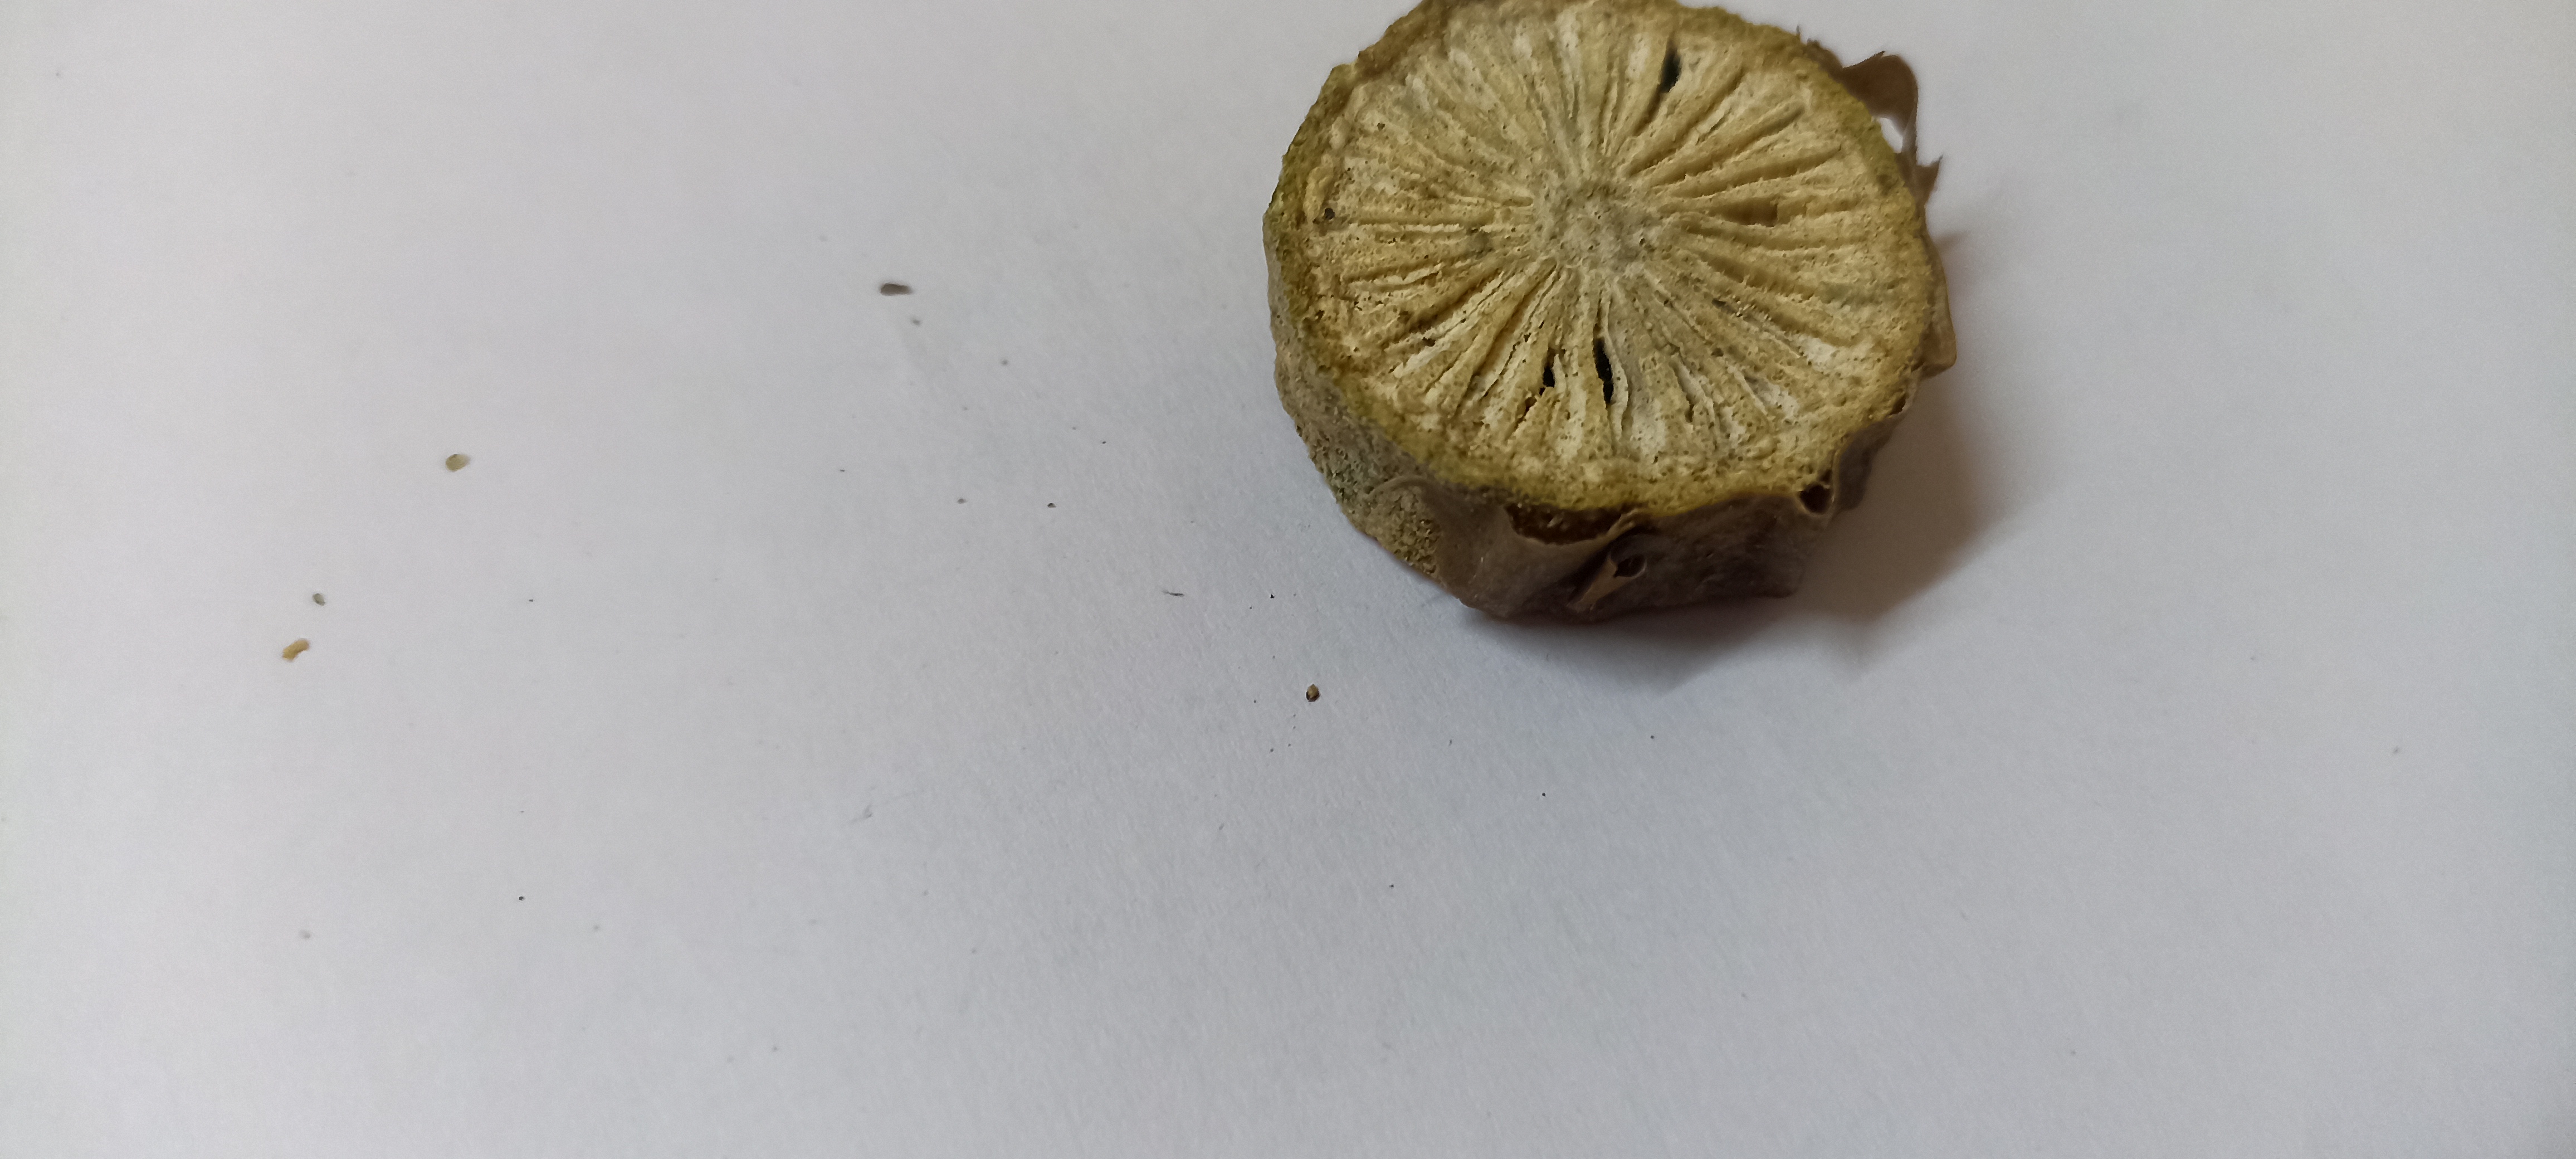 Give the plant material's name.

gulvel
